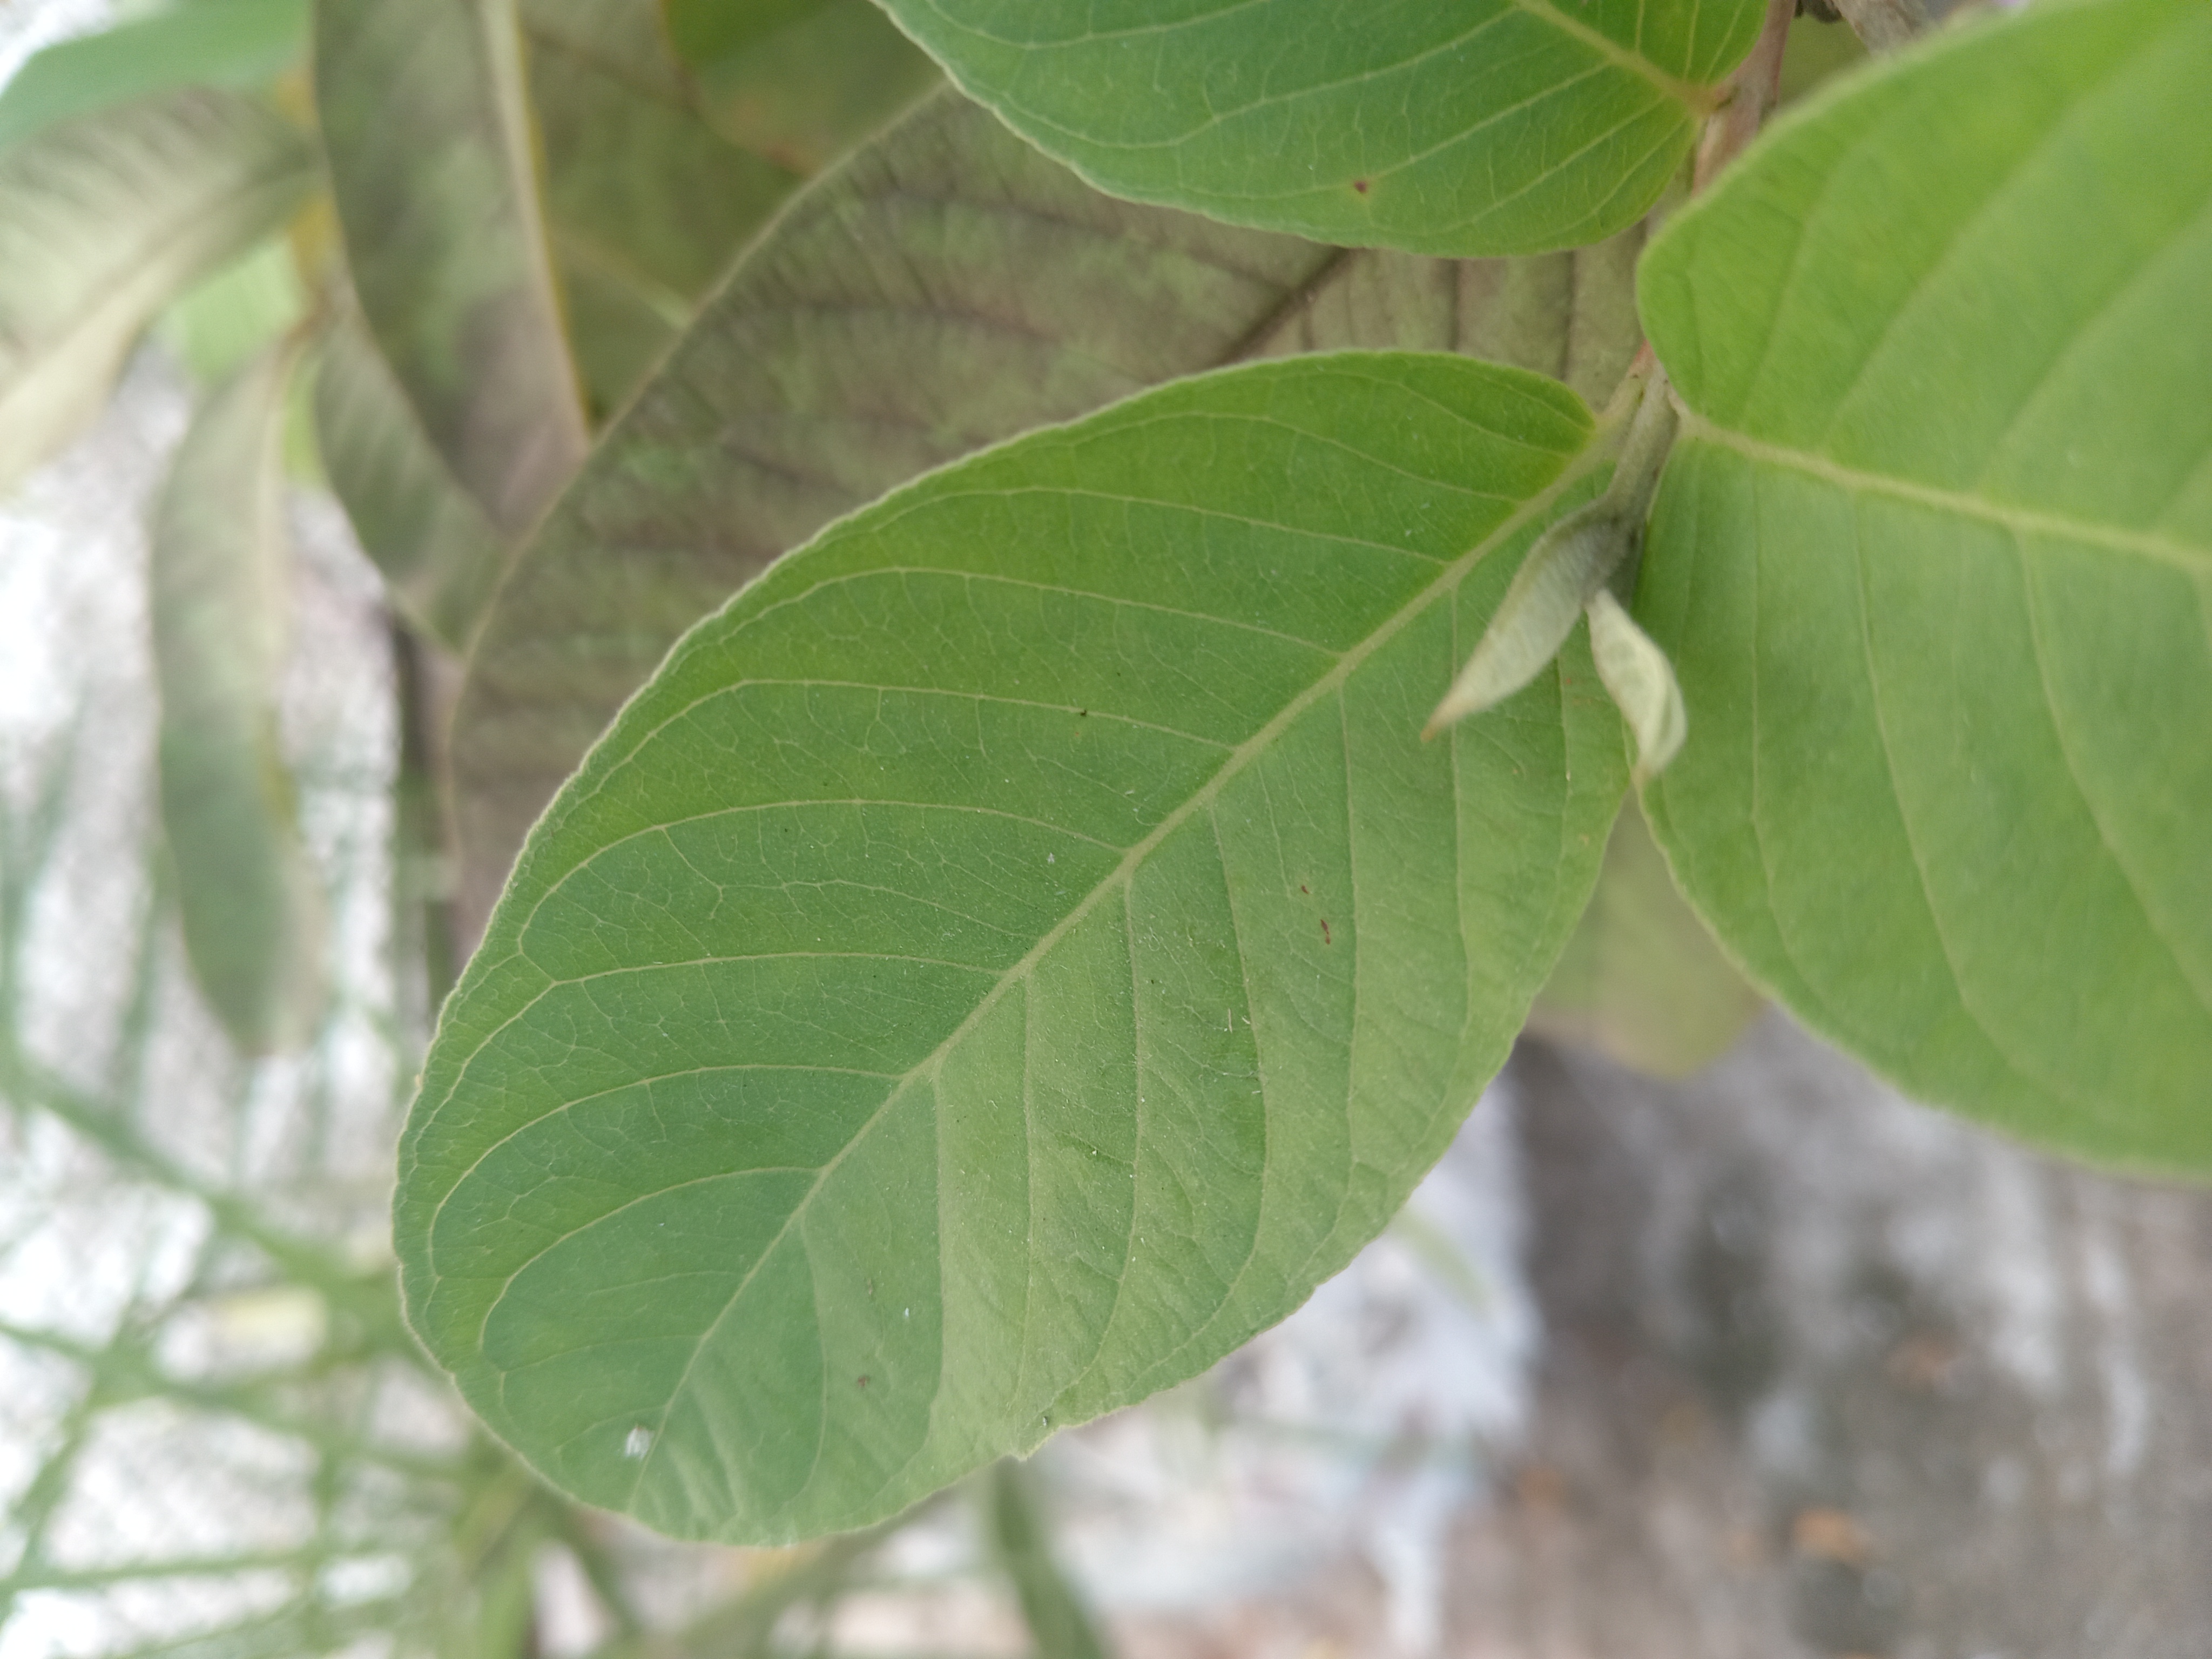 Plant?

guava
